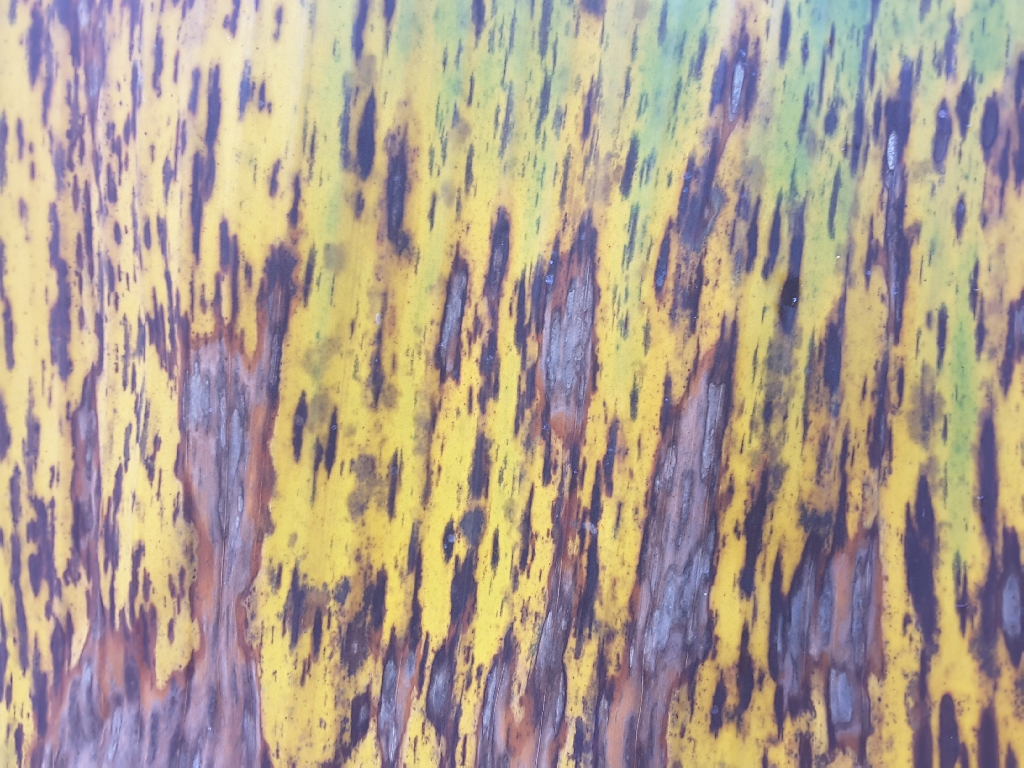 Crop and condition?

banana, black sigatoka
